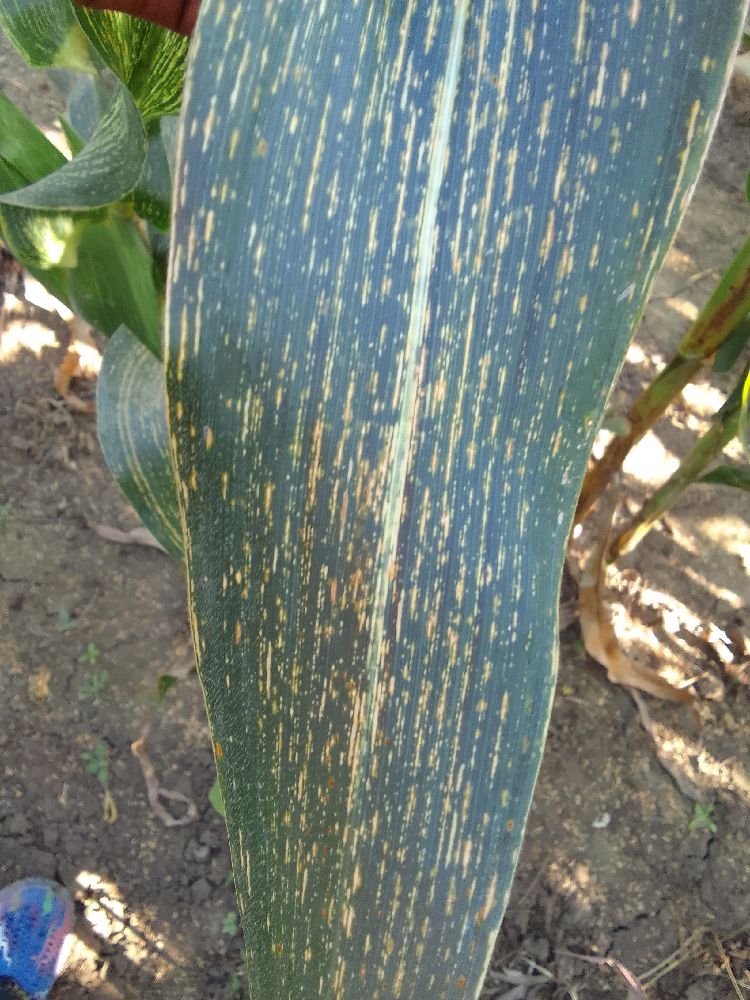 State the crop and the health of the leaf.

maize, maize streak virus
